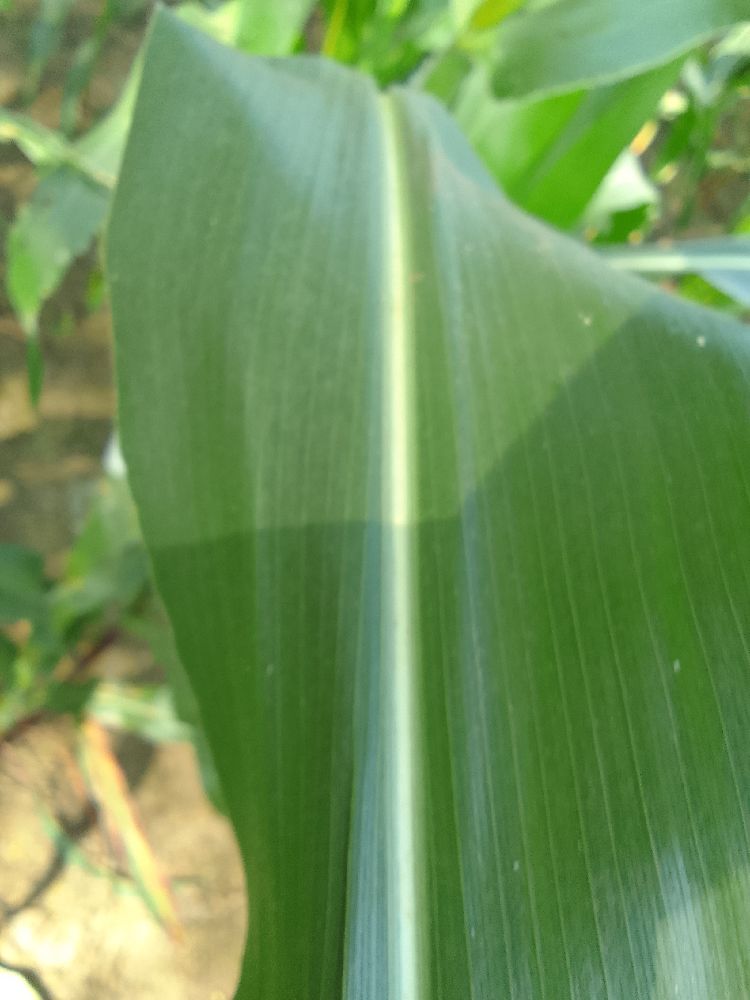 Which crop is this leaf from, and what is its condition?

maize, healthy
